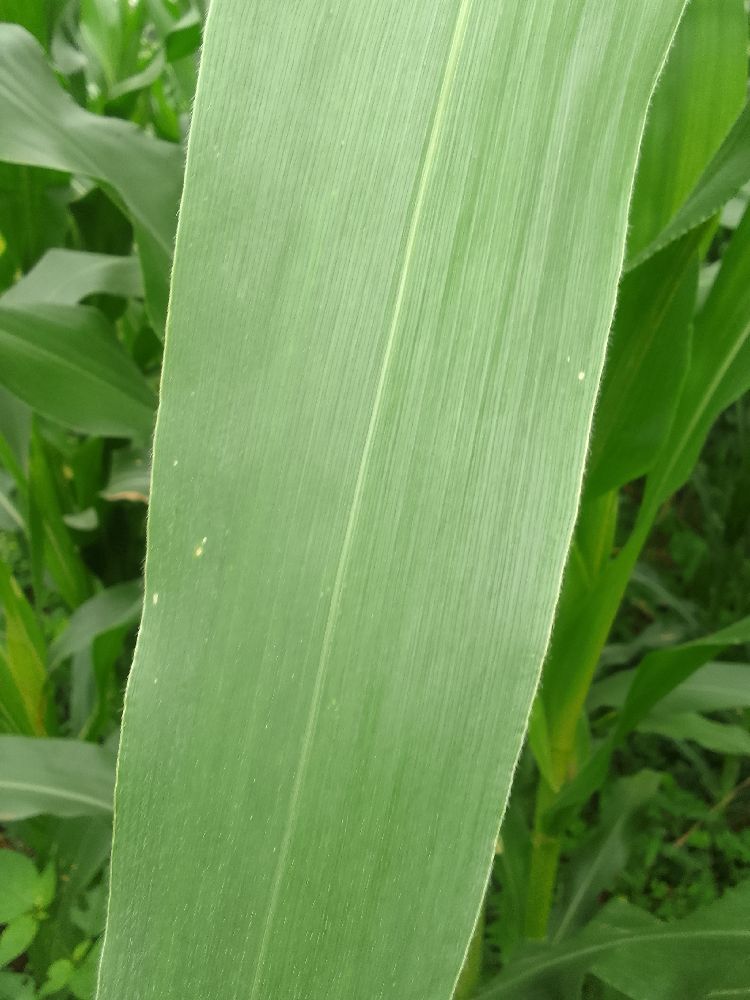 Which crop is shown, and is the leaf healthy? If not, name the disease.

maize, healthy
